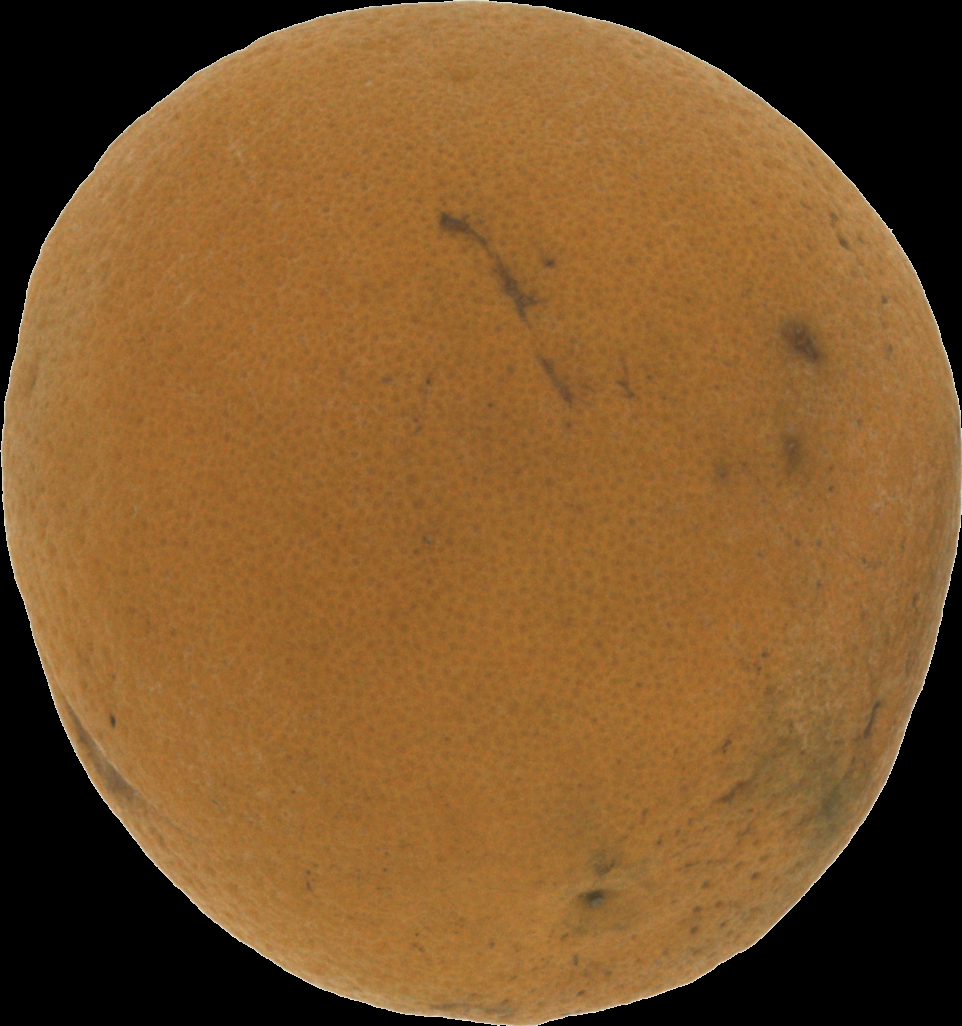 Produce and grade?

orange, bad
